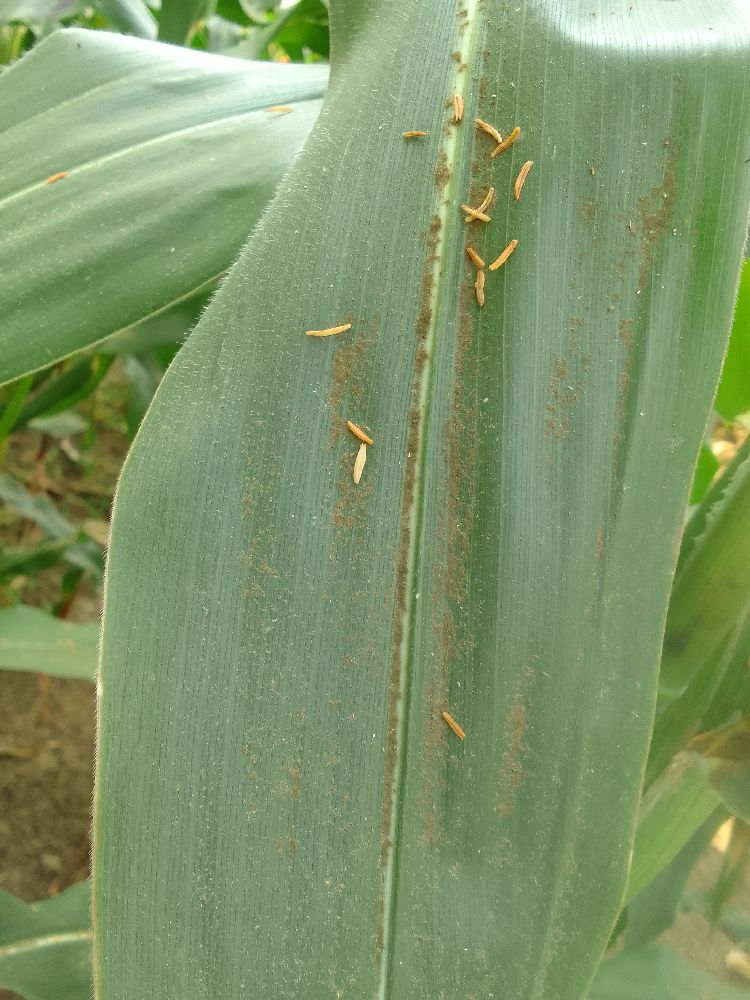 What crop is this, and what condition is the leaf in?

maize, healthy
